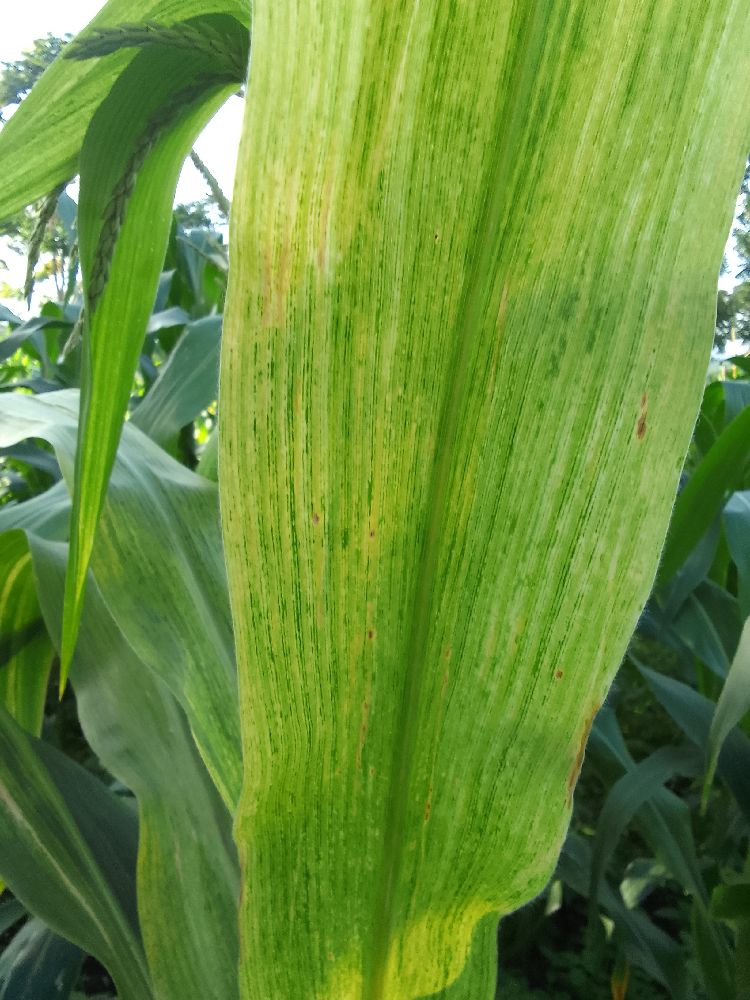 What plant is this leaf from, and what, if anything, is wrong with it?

maize, maize lethal necrosis
